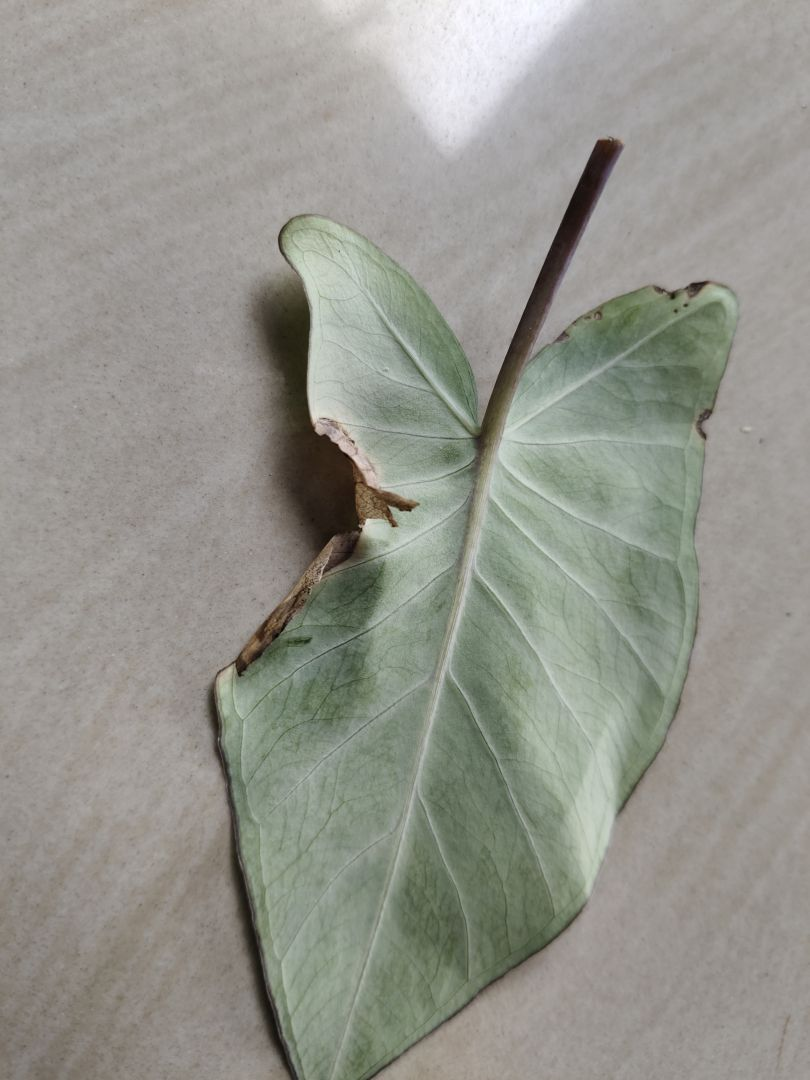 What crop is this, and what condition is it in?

taro, leaf blight
